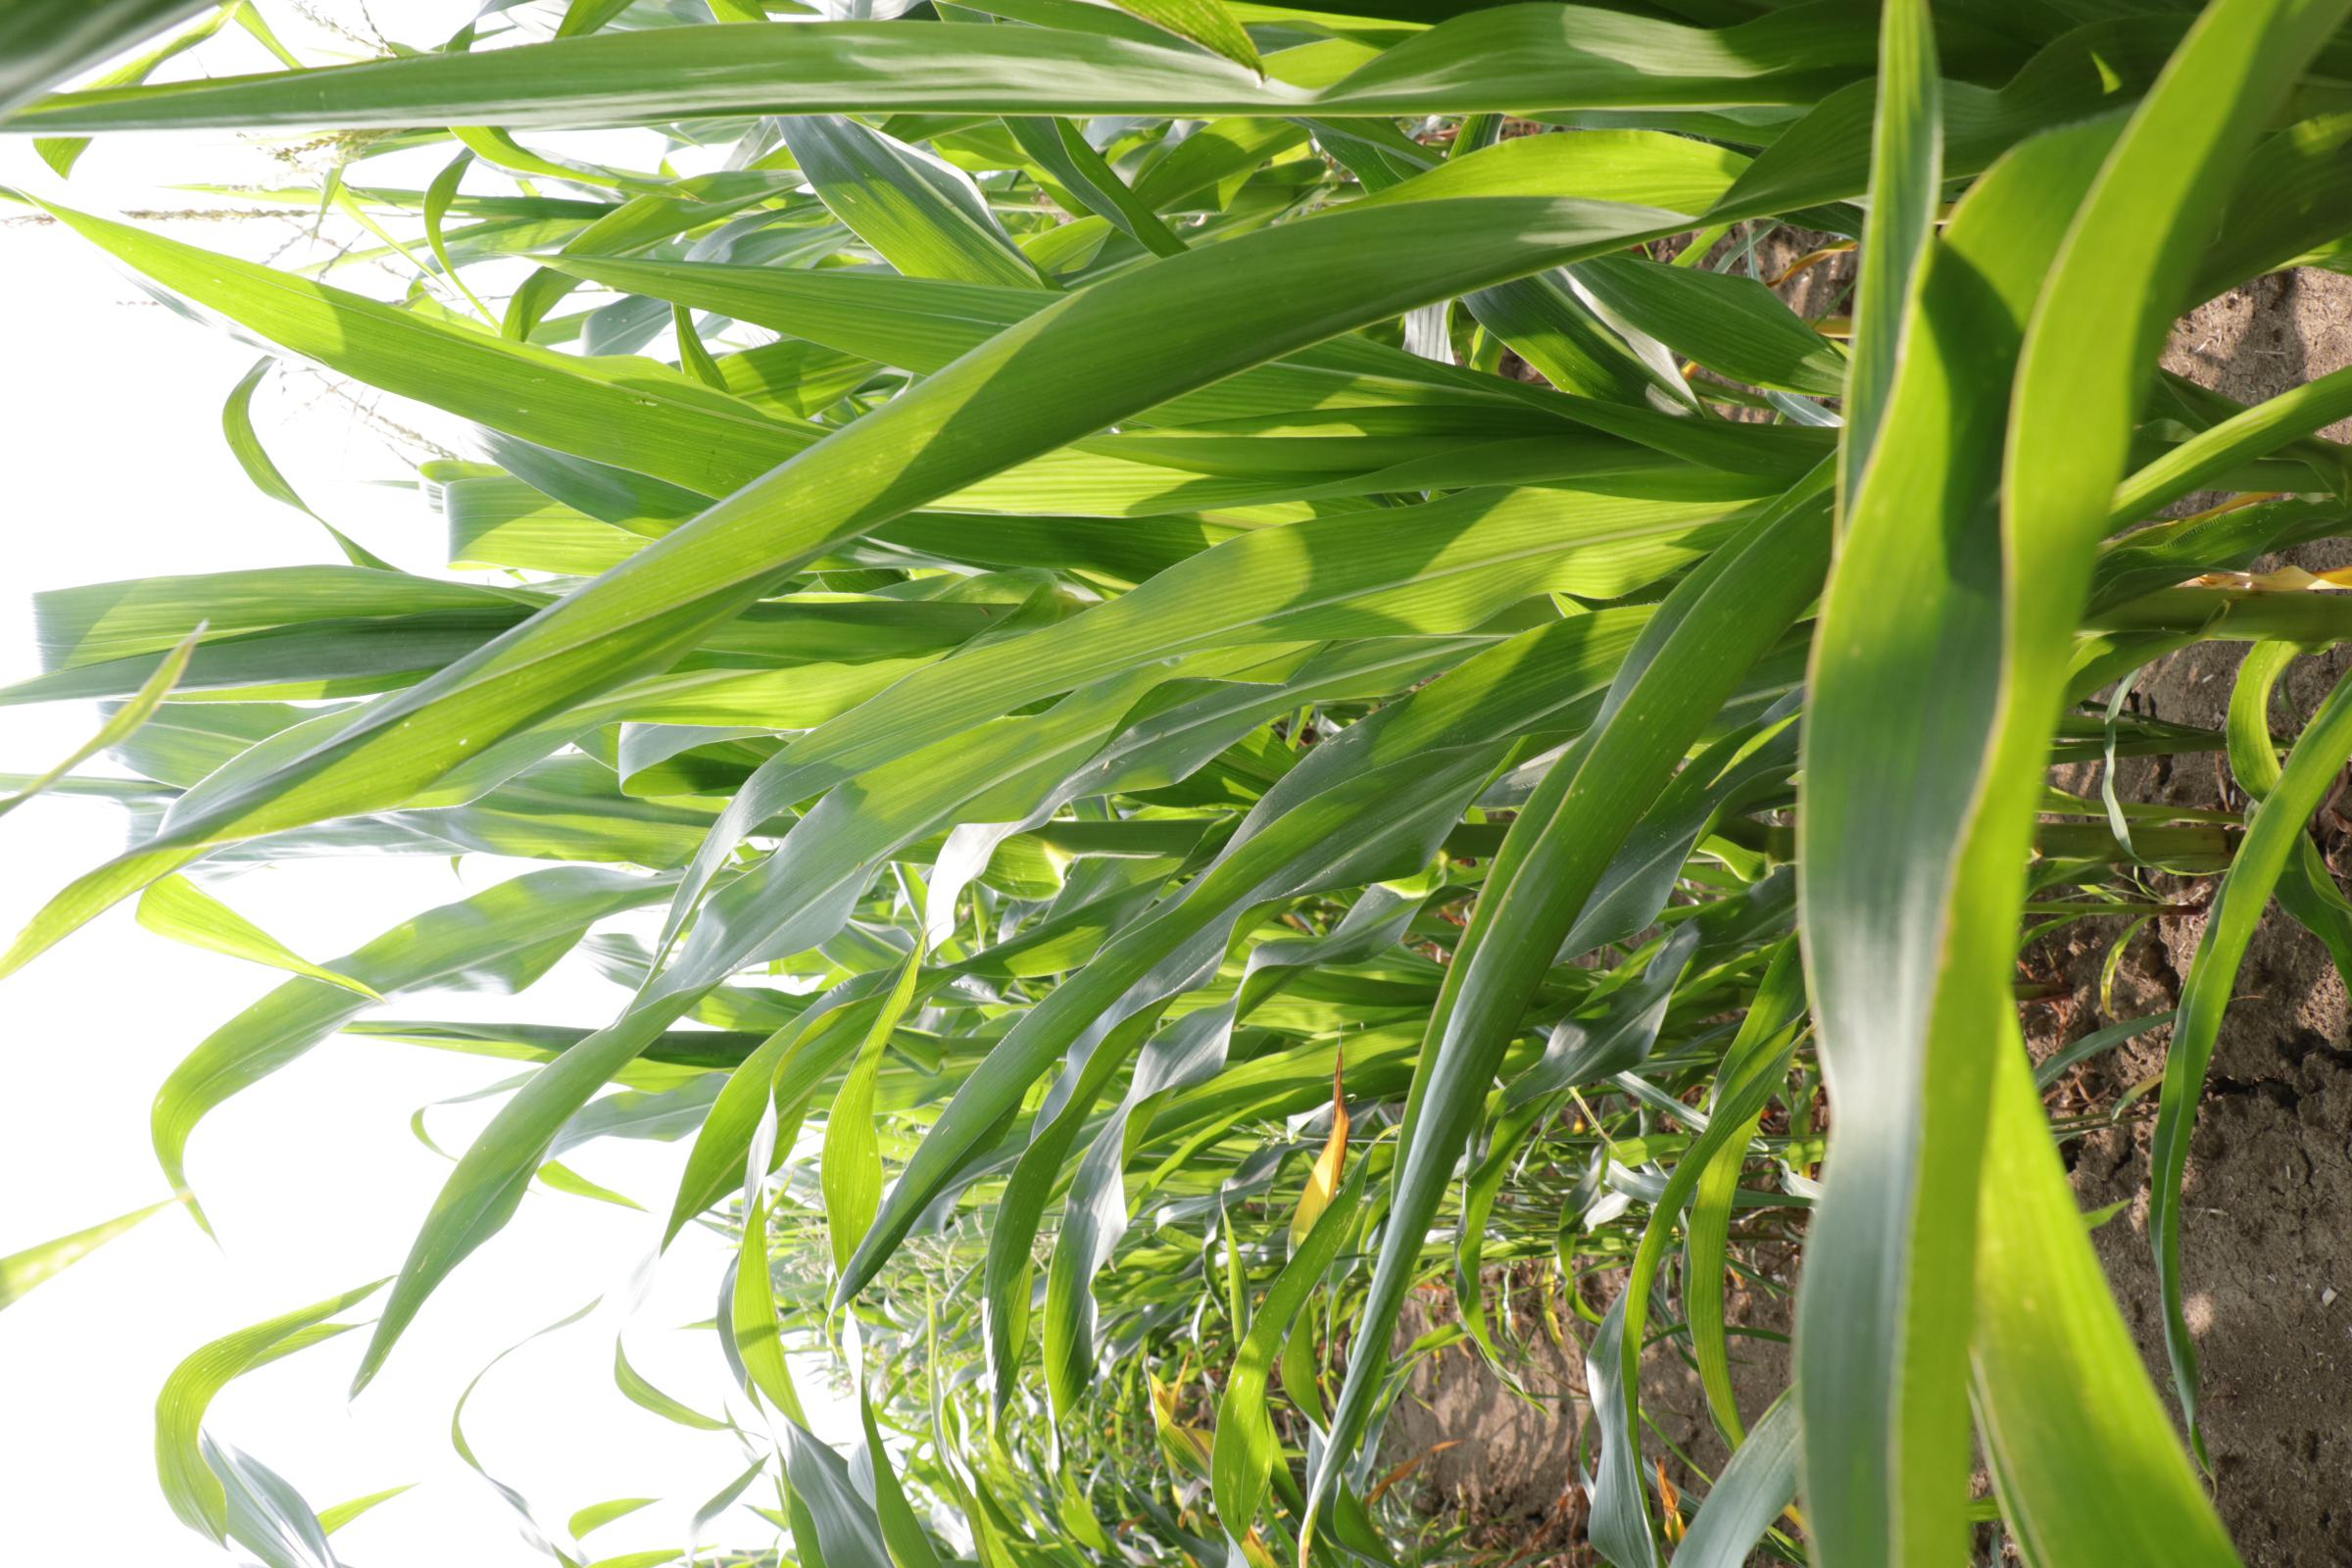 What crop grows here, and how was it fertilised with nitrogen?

maize, full nitrogen fertilisation
